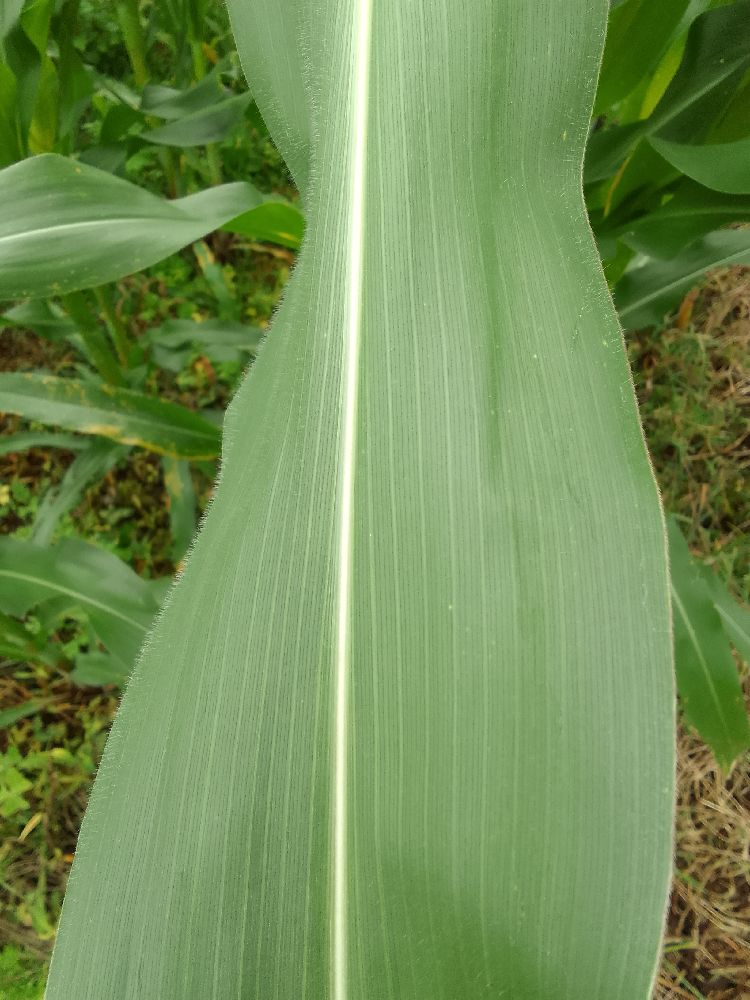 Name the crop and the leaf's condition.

maize, healthy
